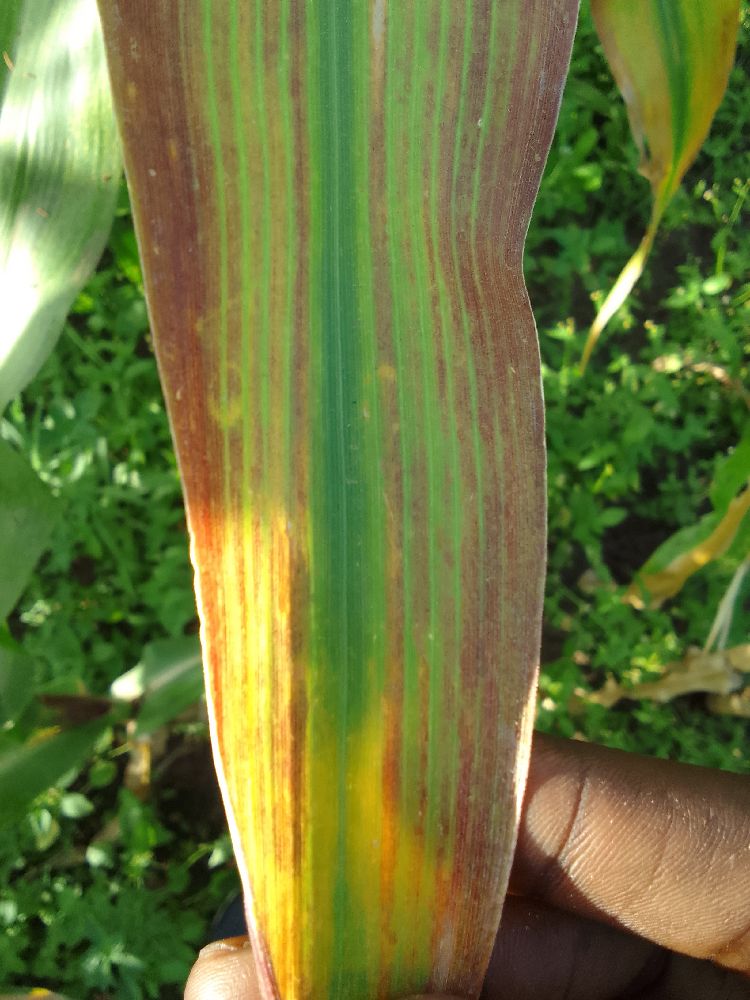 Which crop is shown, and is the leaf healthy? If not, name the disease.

maize, maize lethal necrosis
